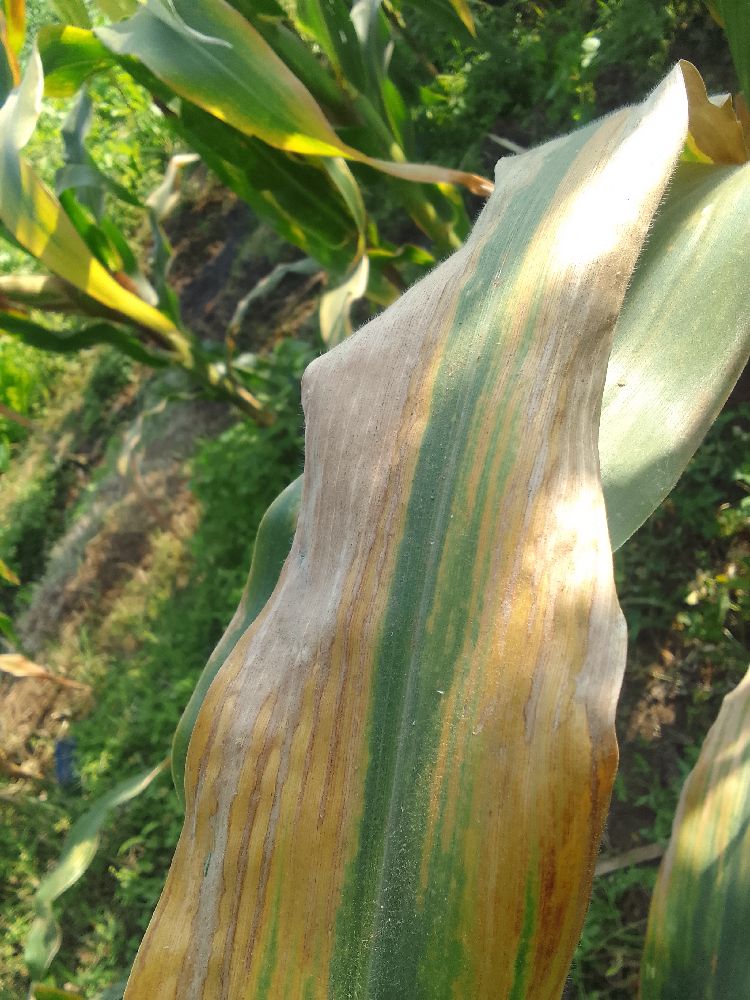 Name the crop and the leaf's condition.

maize, maize lethal necrosis
